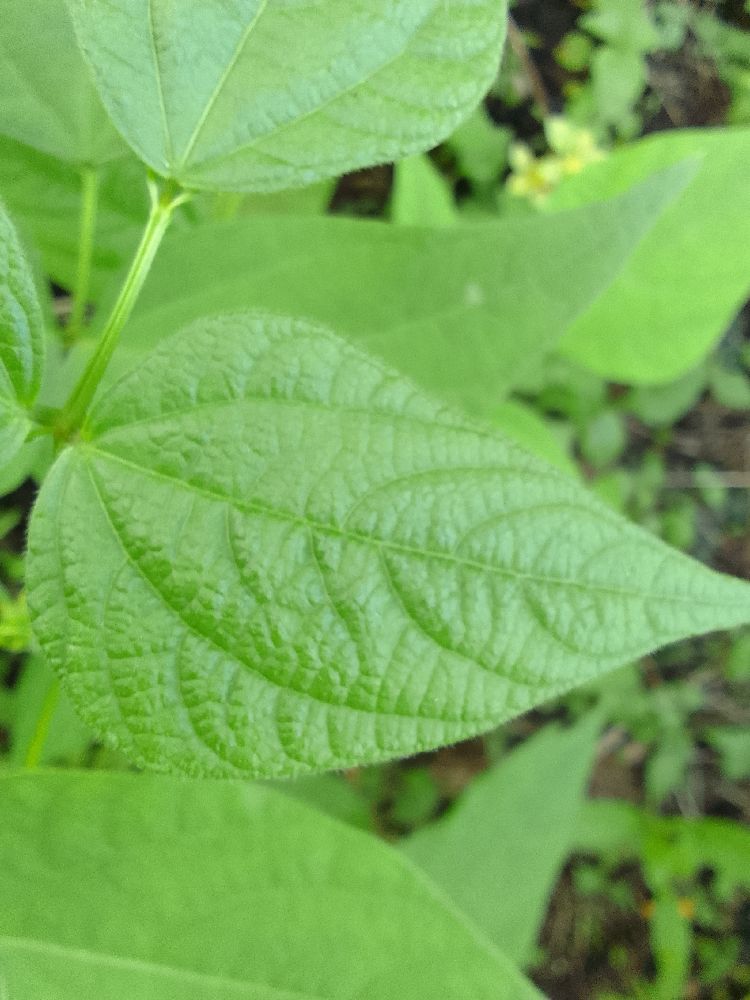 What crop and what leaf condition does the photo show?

common bean, healthy
